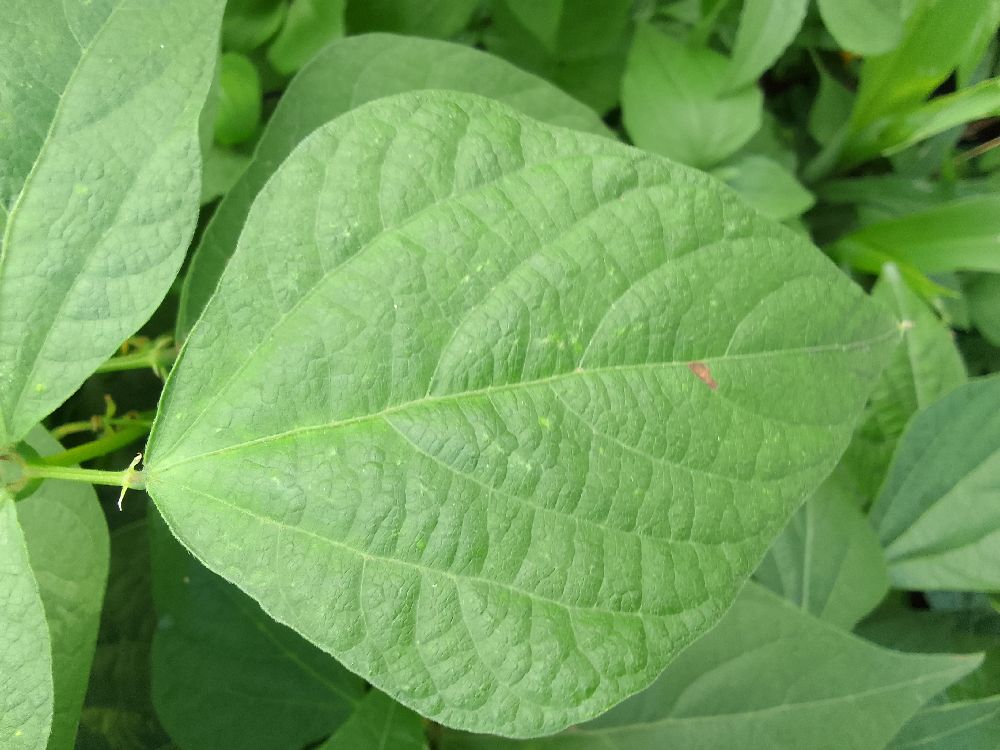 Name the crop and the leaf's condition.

common bean, healthy
